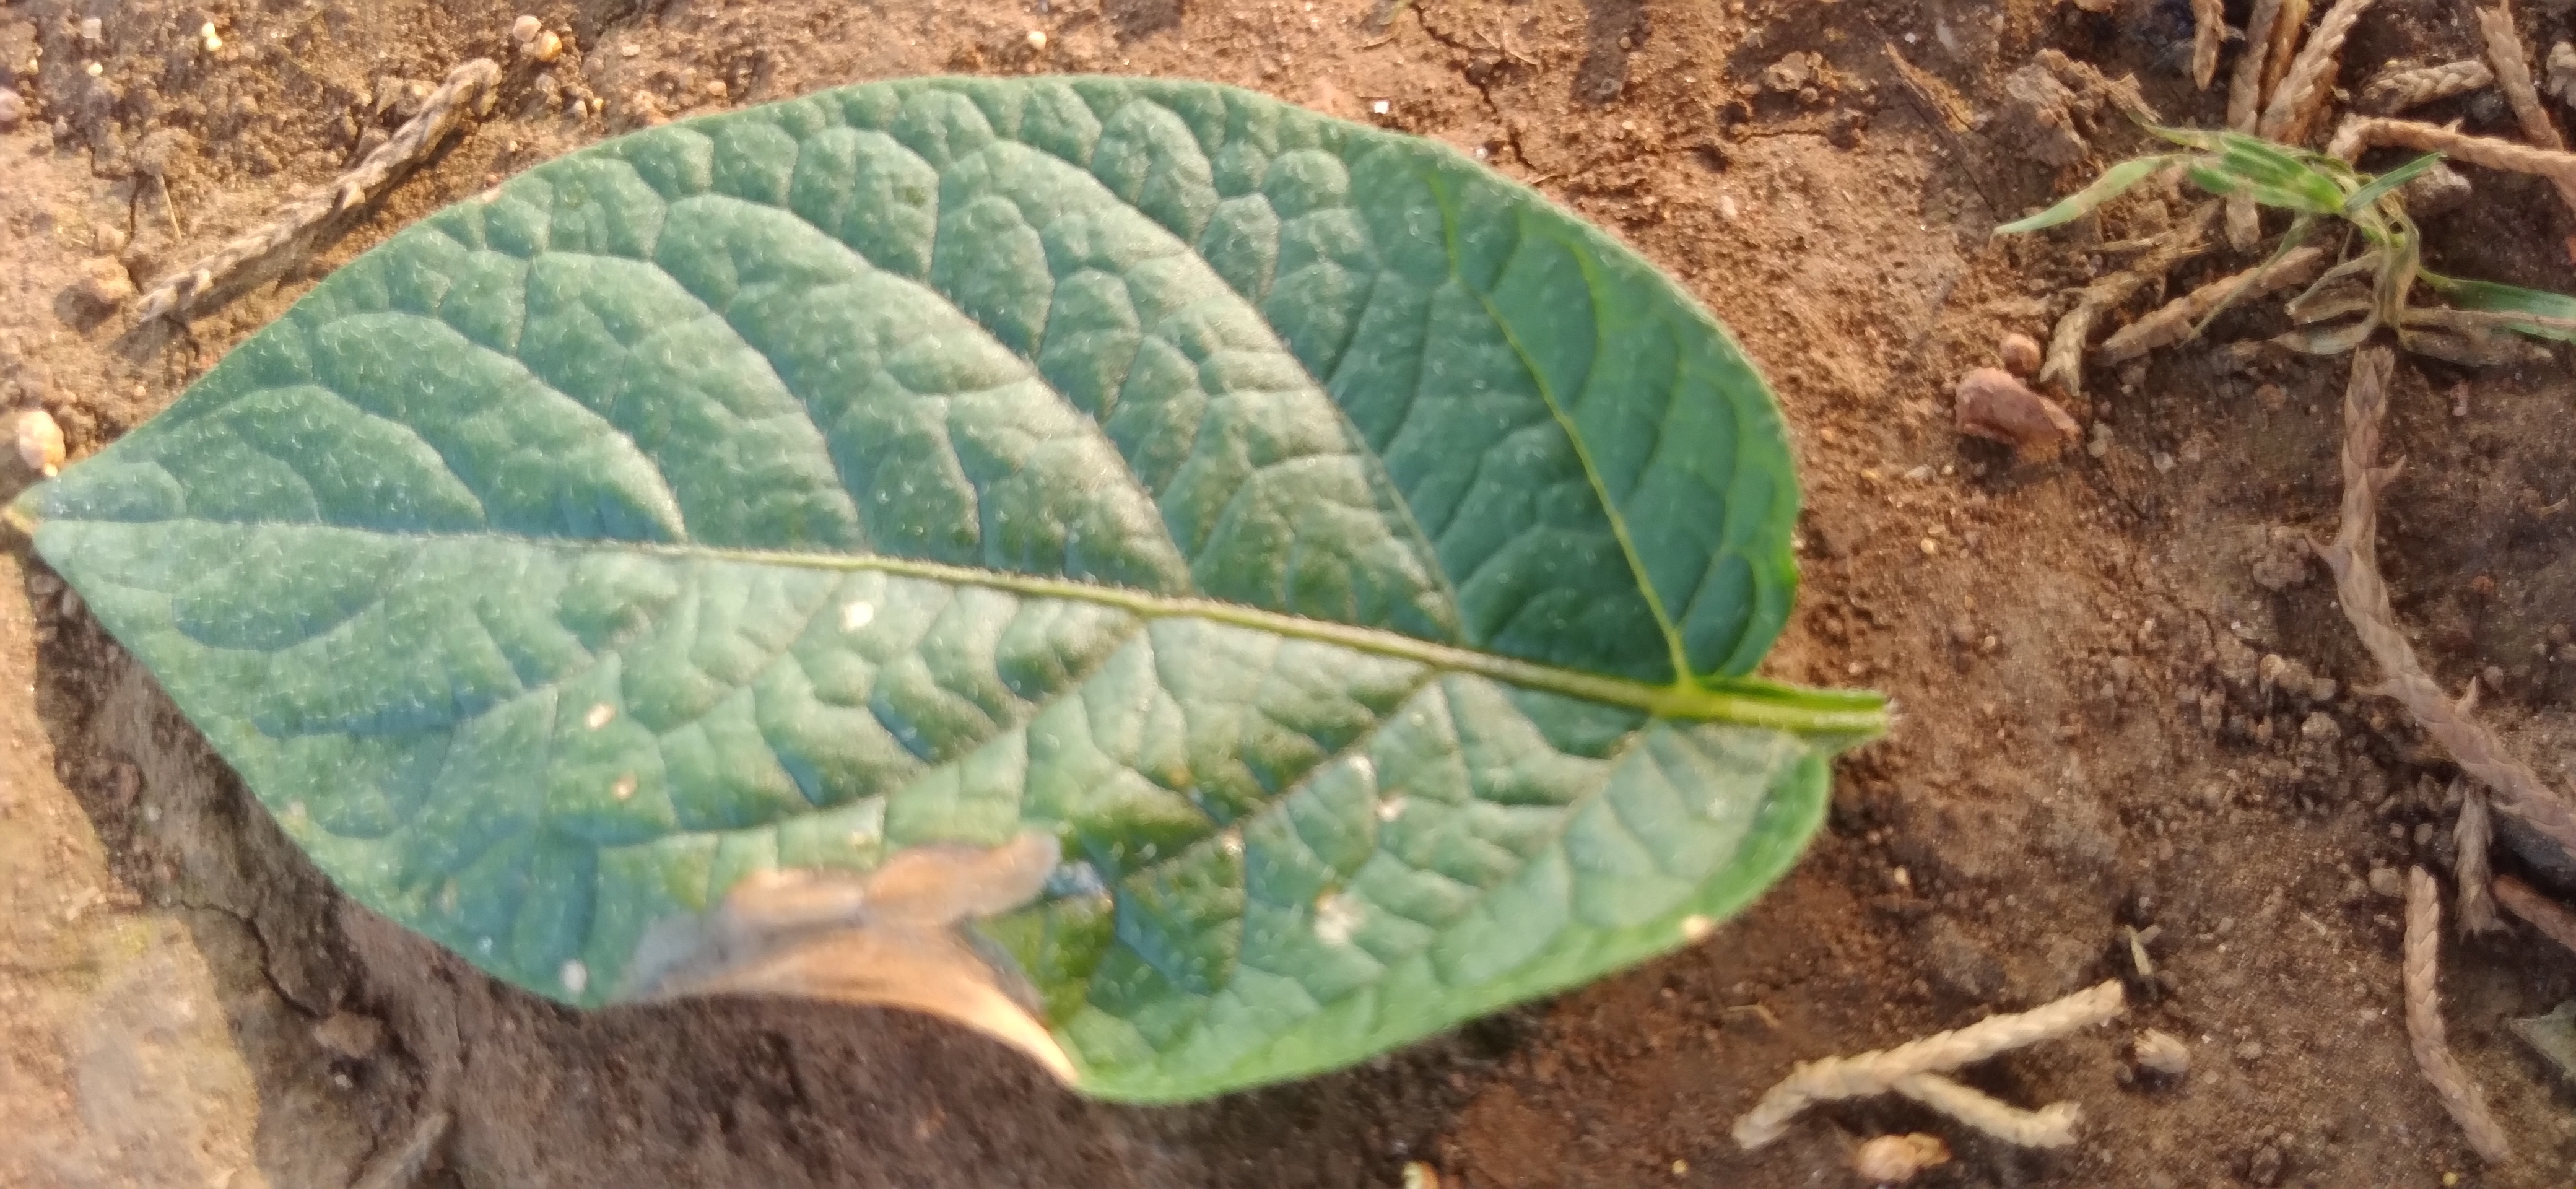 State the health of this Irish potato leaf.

early blight
